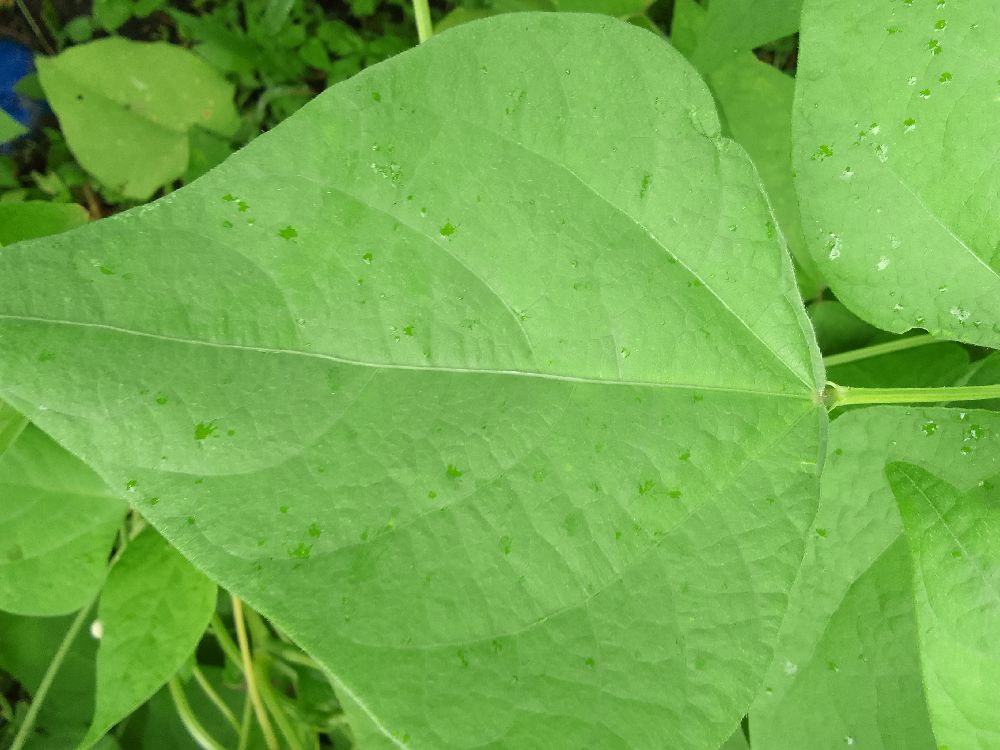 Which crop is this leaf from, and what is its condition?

common bean, healthy
